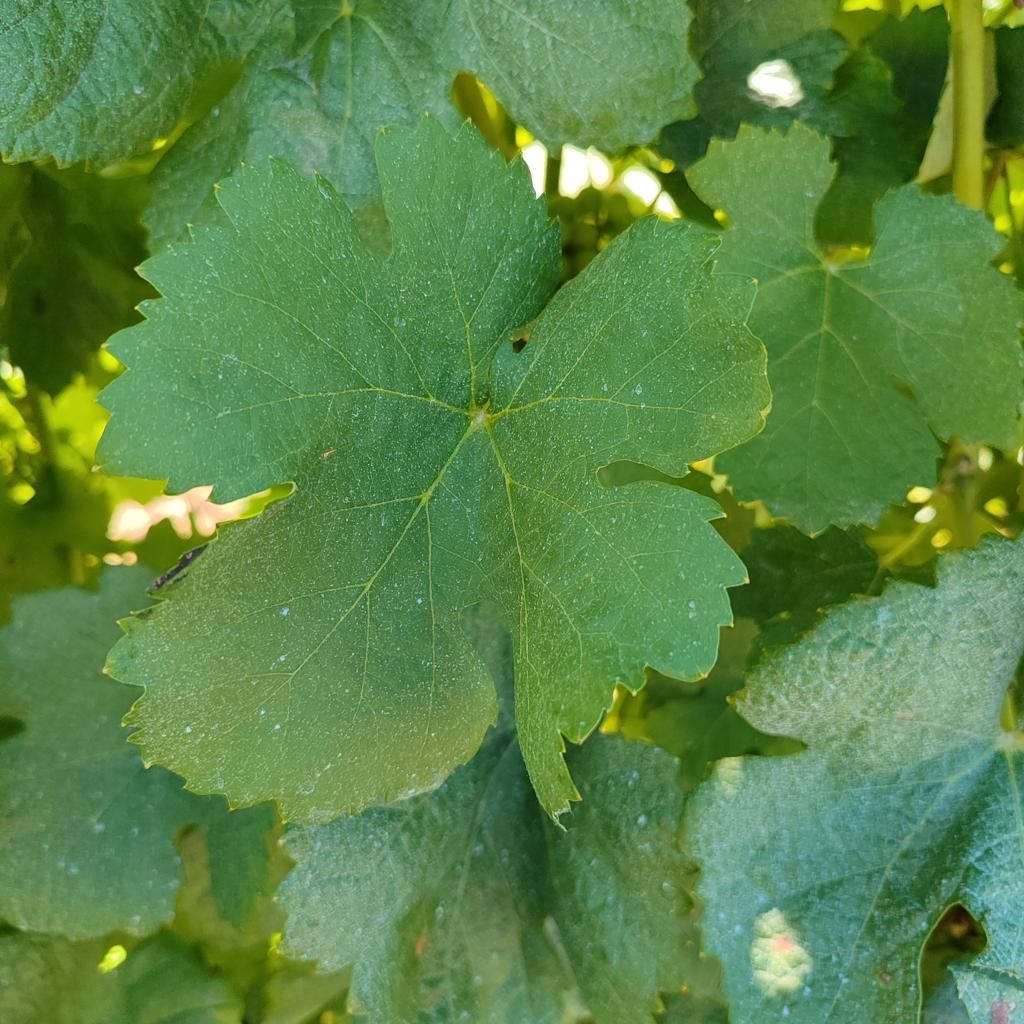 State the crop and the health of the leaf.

grapevine, healthy
